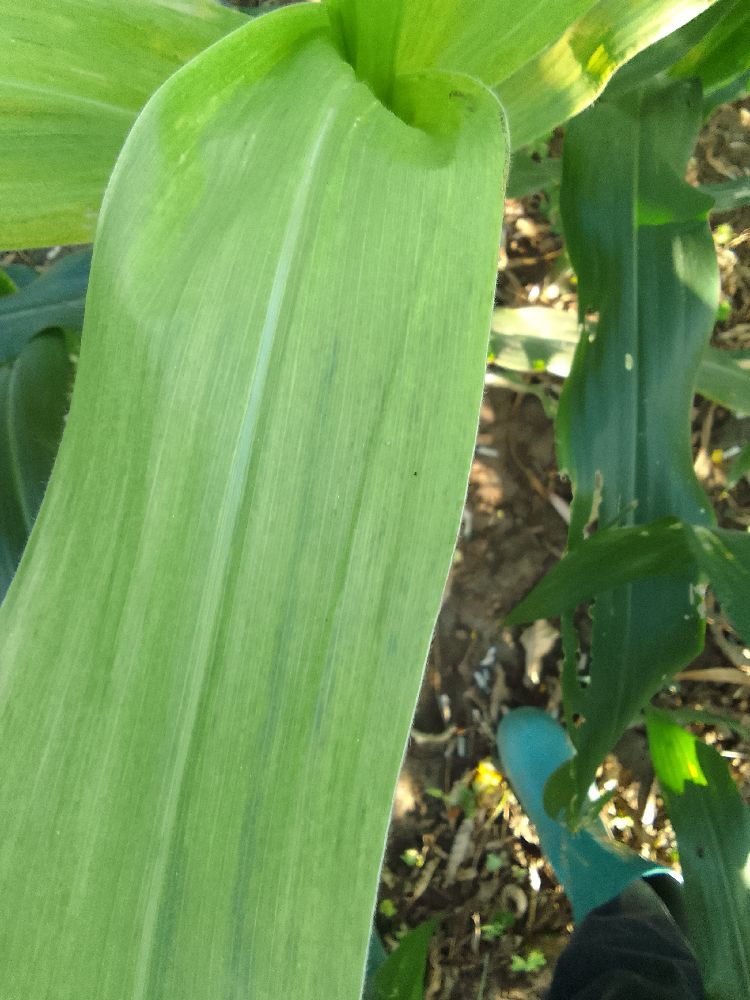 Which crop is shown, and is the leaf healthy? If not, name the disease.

maize, maize lethal necrosis
